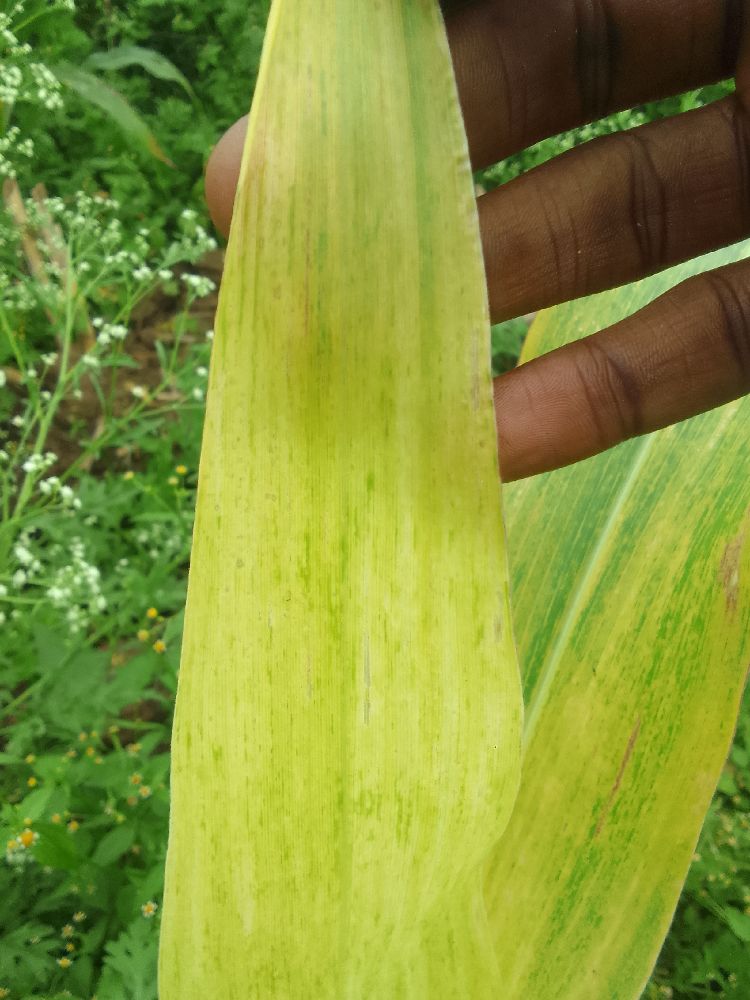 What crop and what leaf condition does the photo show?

maize, maize lethal necrosis
